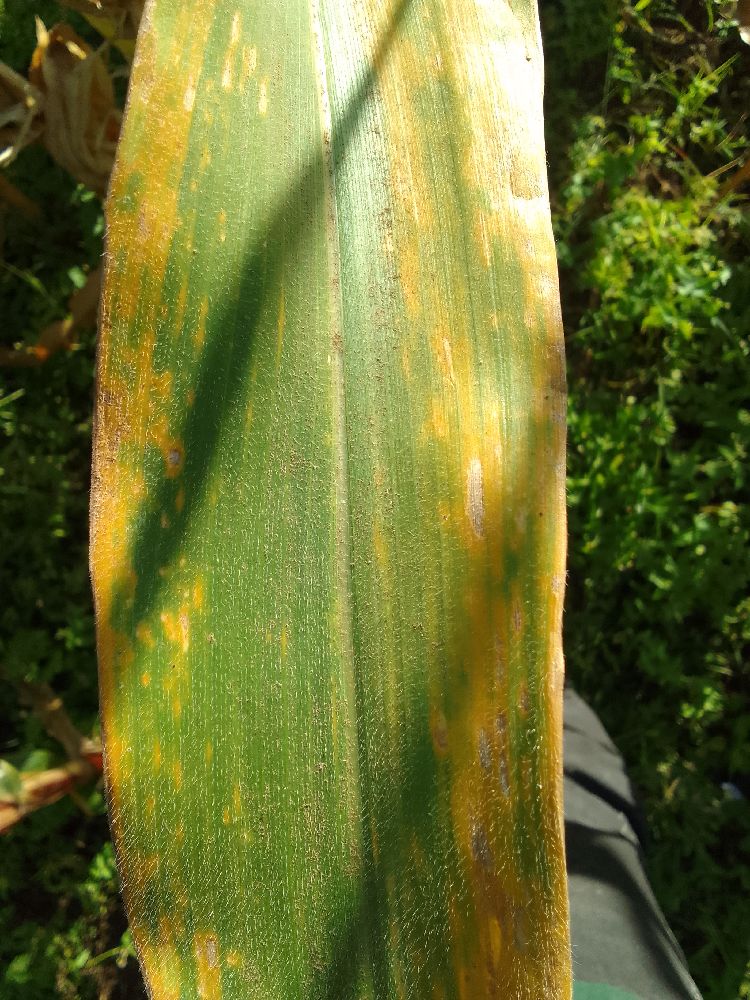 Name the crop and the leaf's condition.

maize, maize lethal necrosis
